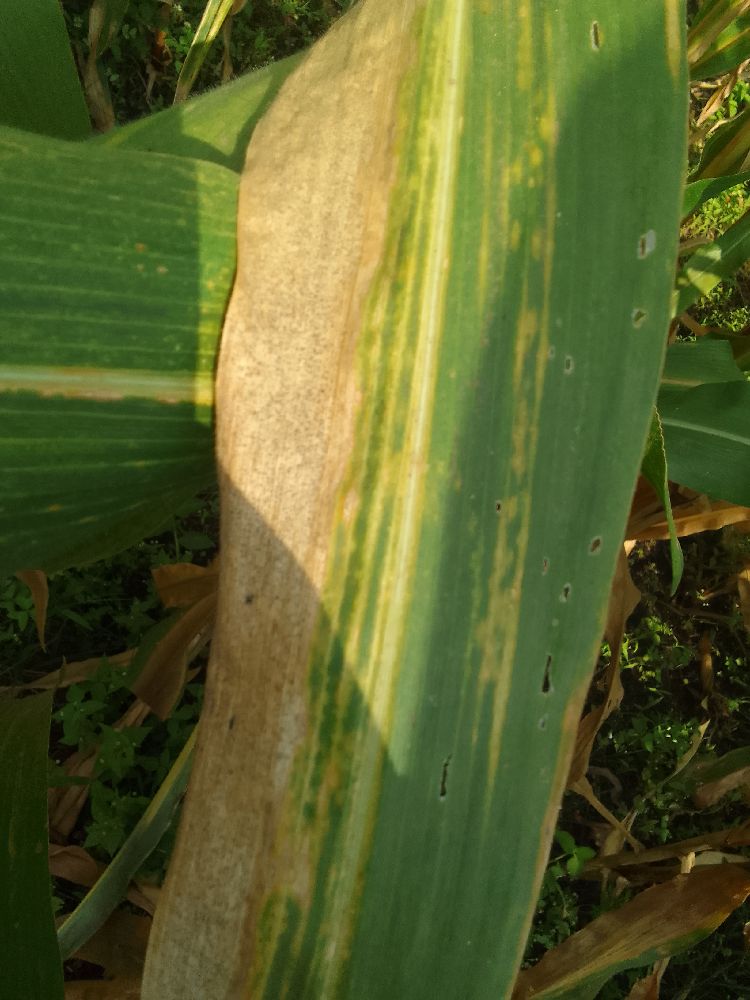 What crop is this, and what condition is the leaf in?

maize, maize lethal necrosis
